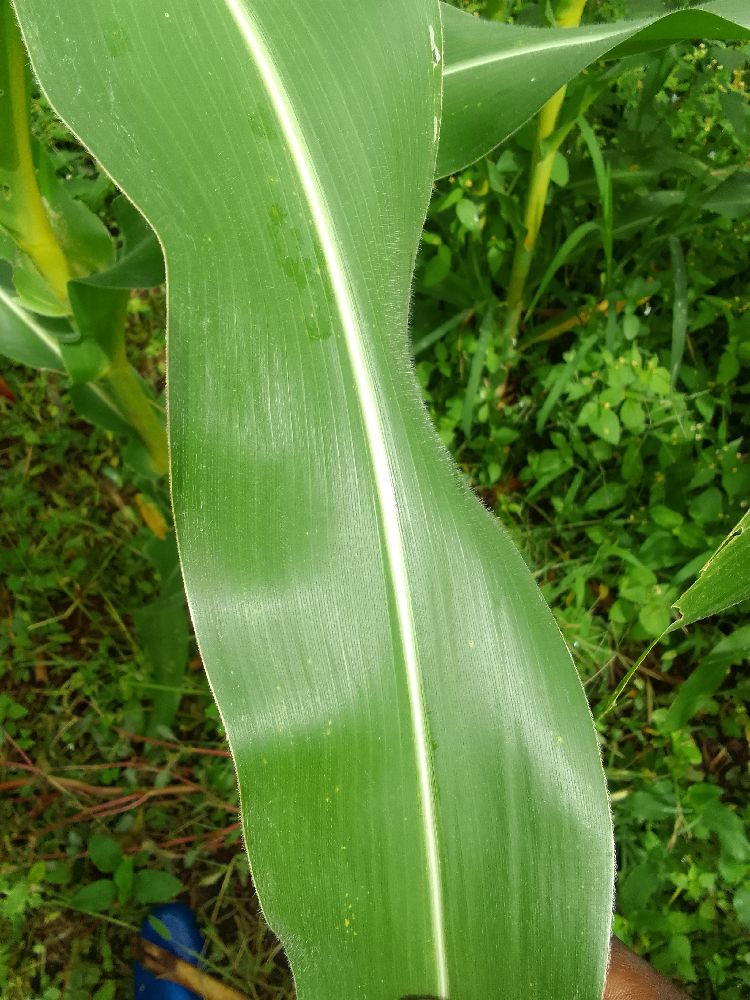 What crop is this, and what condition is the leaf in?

maize, healthy
